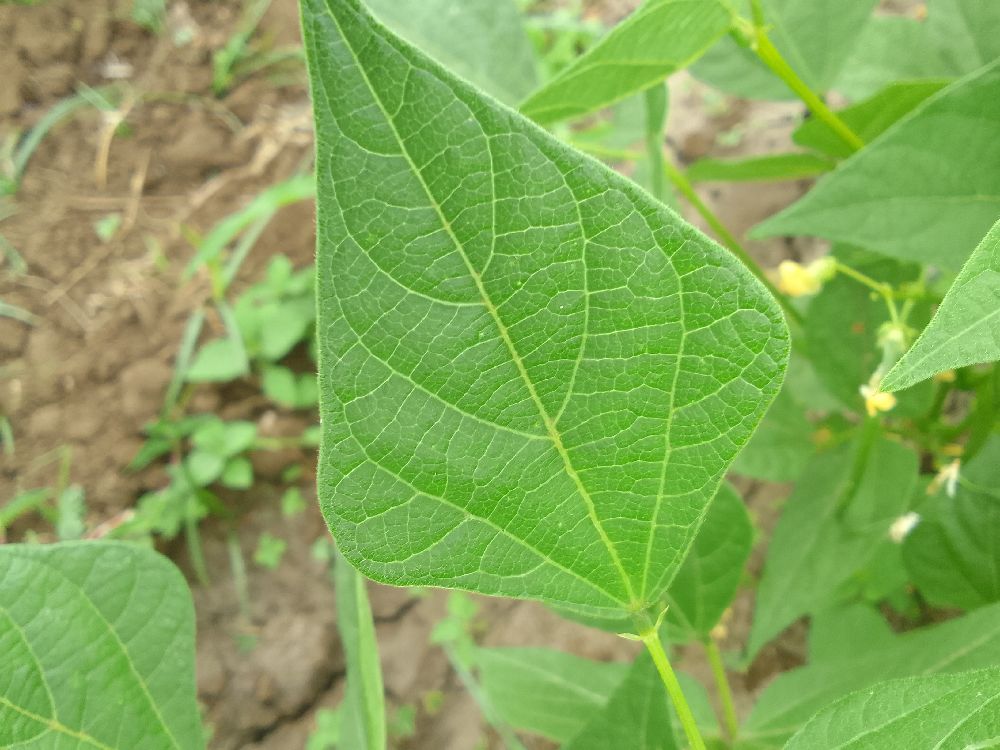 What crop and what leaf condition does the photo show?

common bean, healthy
